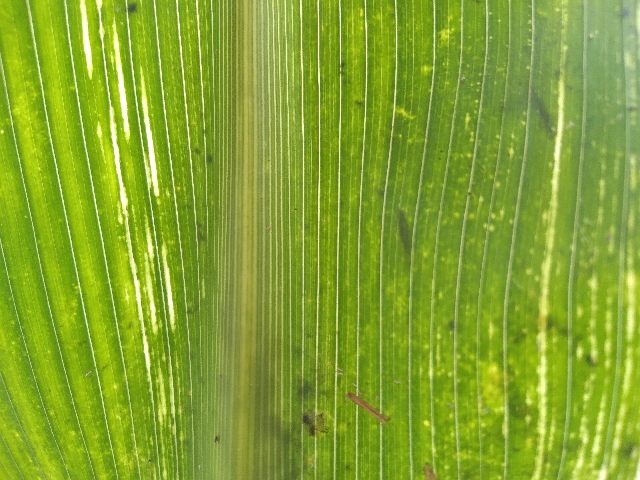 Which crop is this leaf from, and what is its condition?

maize, maize streak virus
